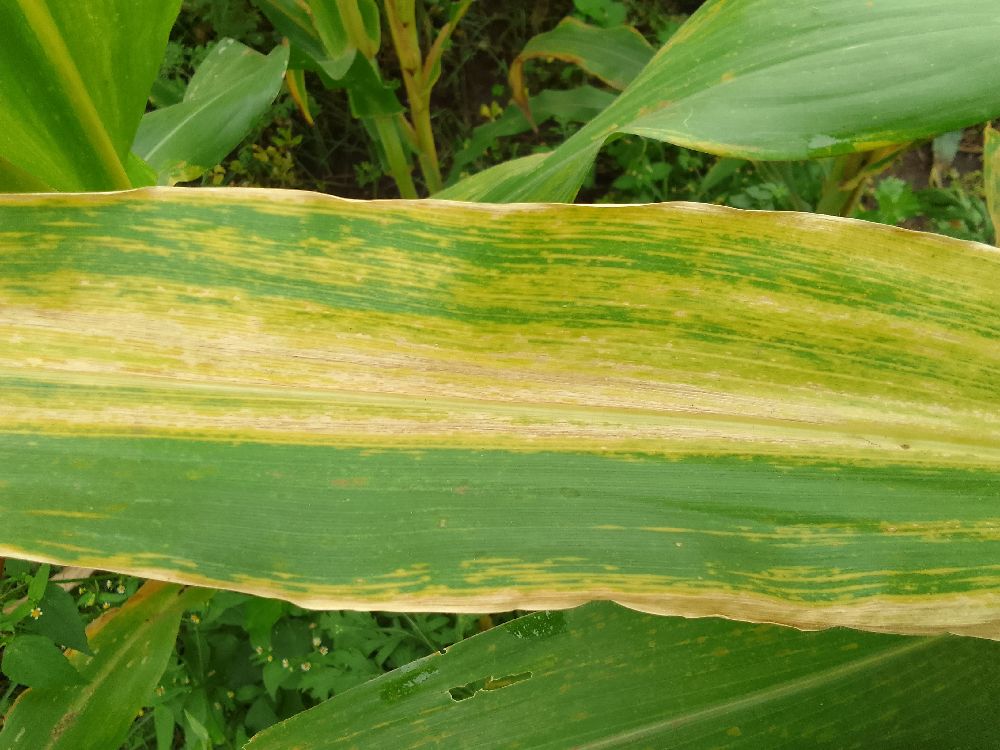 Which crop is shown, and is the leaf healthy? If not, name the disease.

maize, maize lethal necrosis
